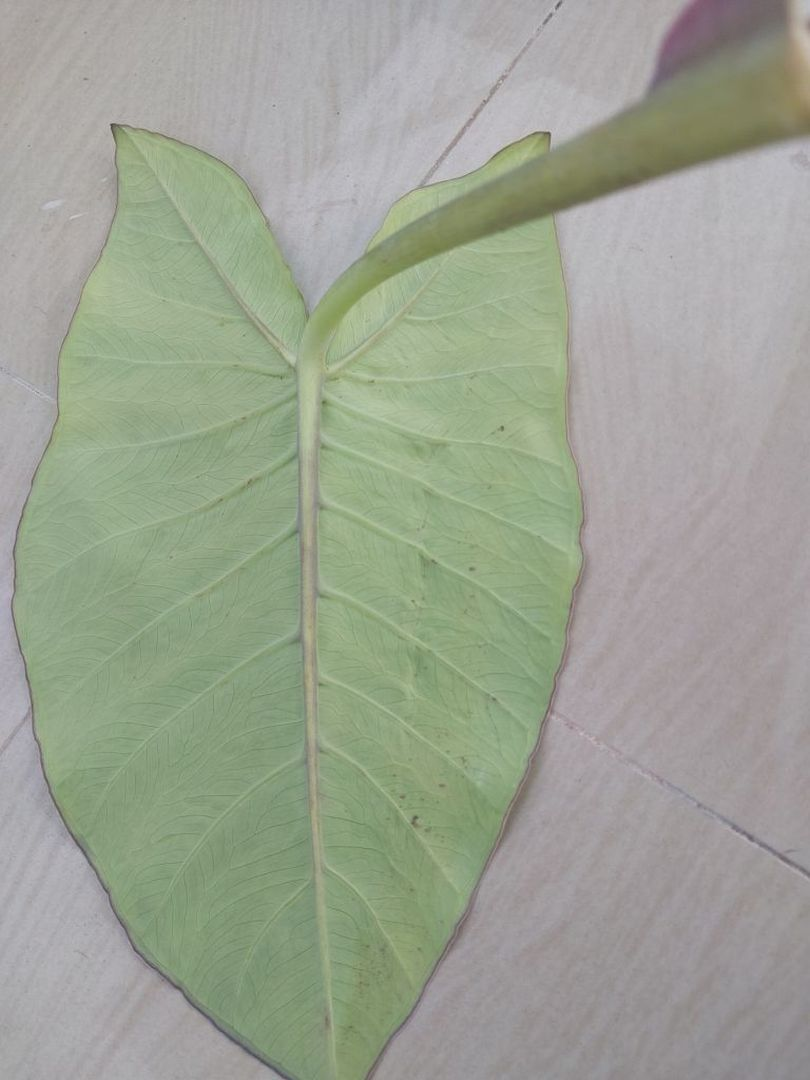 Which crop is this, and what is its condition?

taro, mosaic
